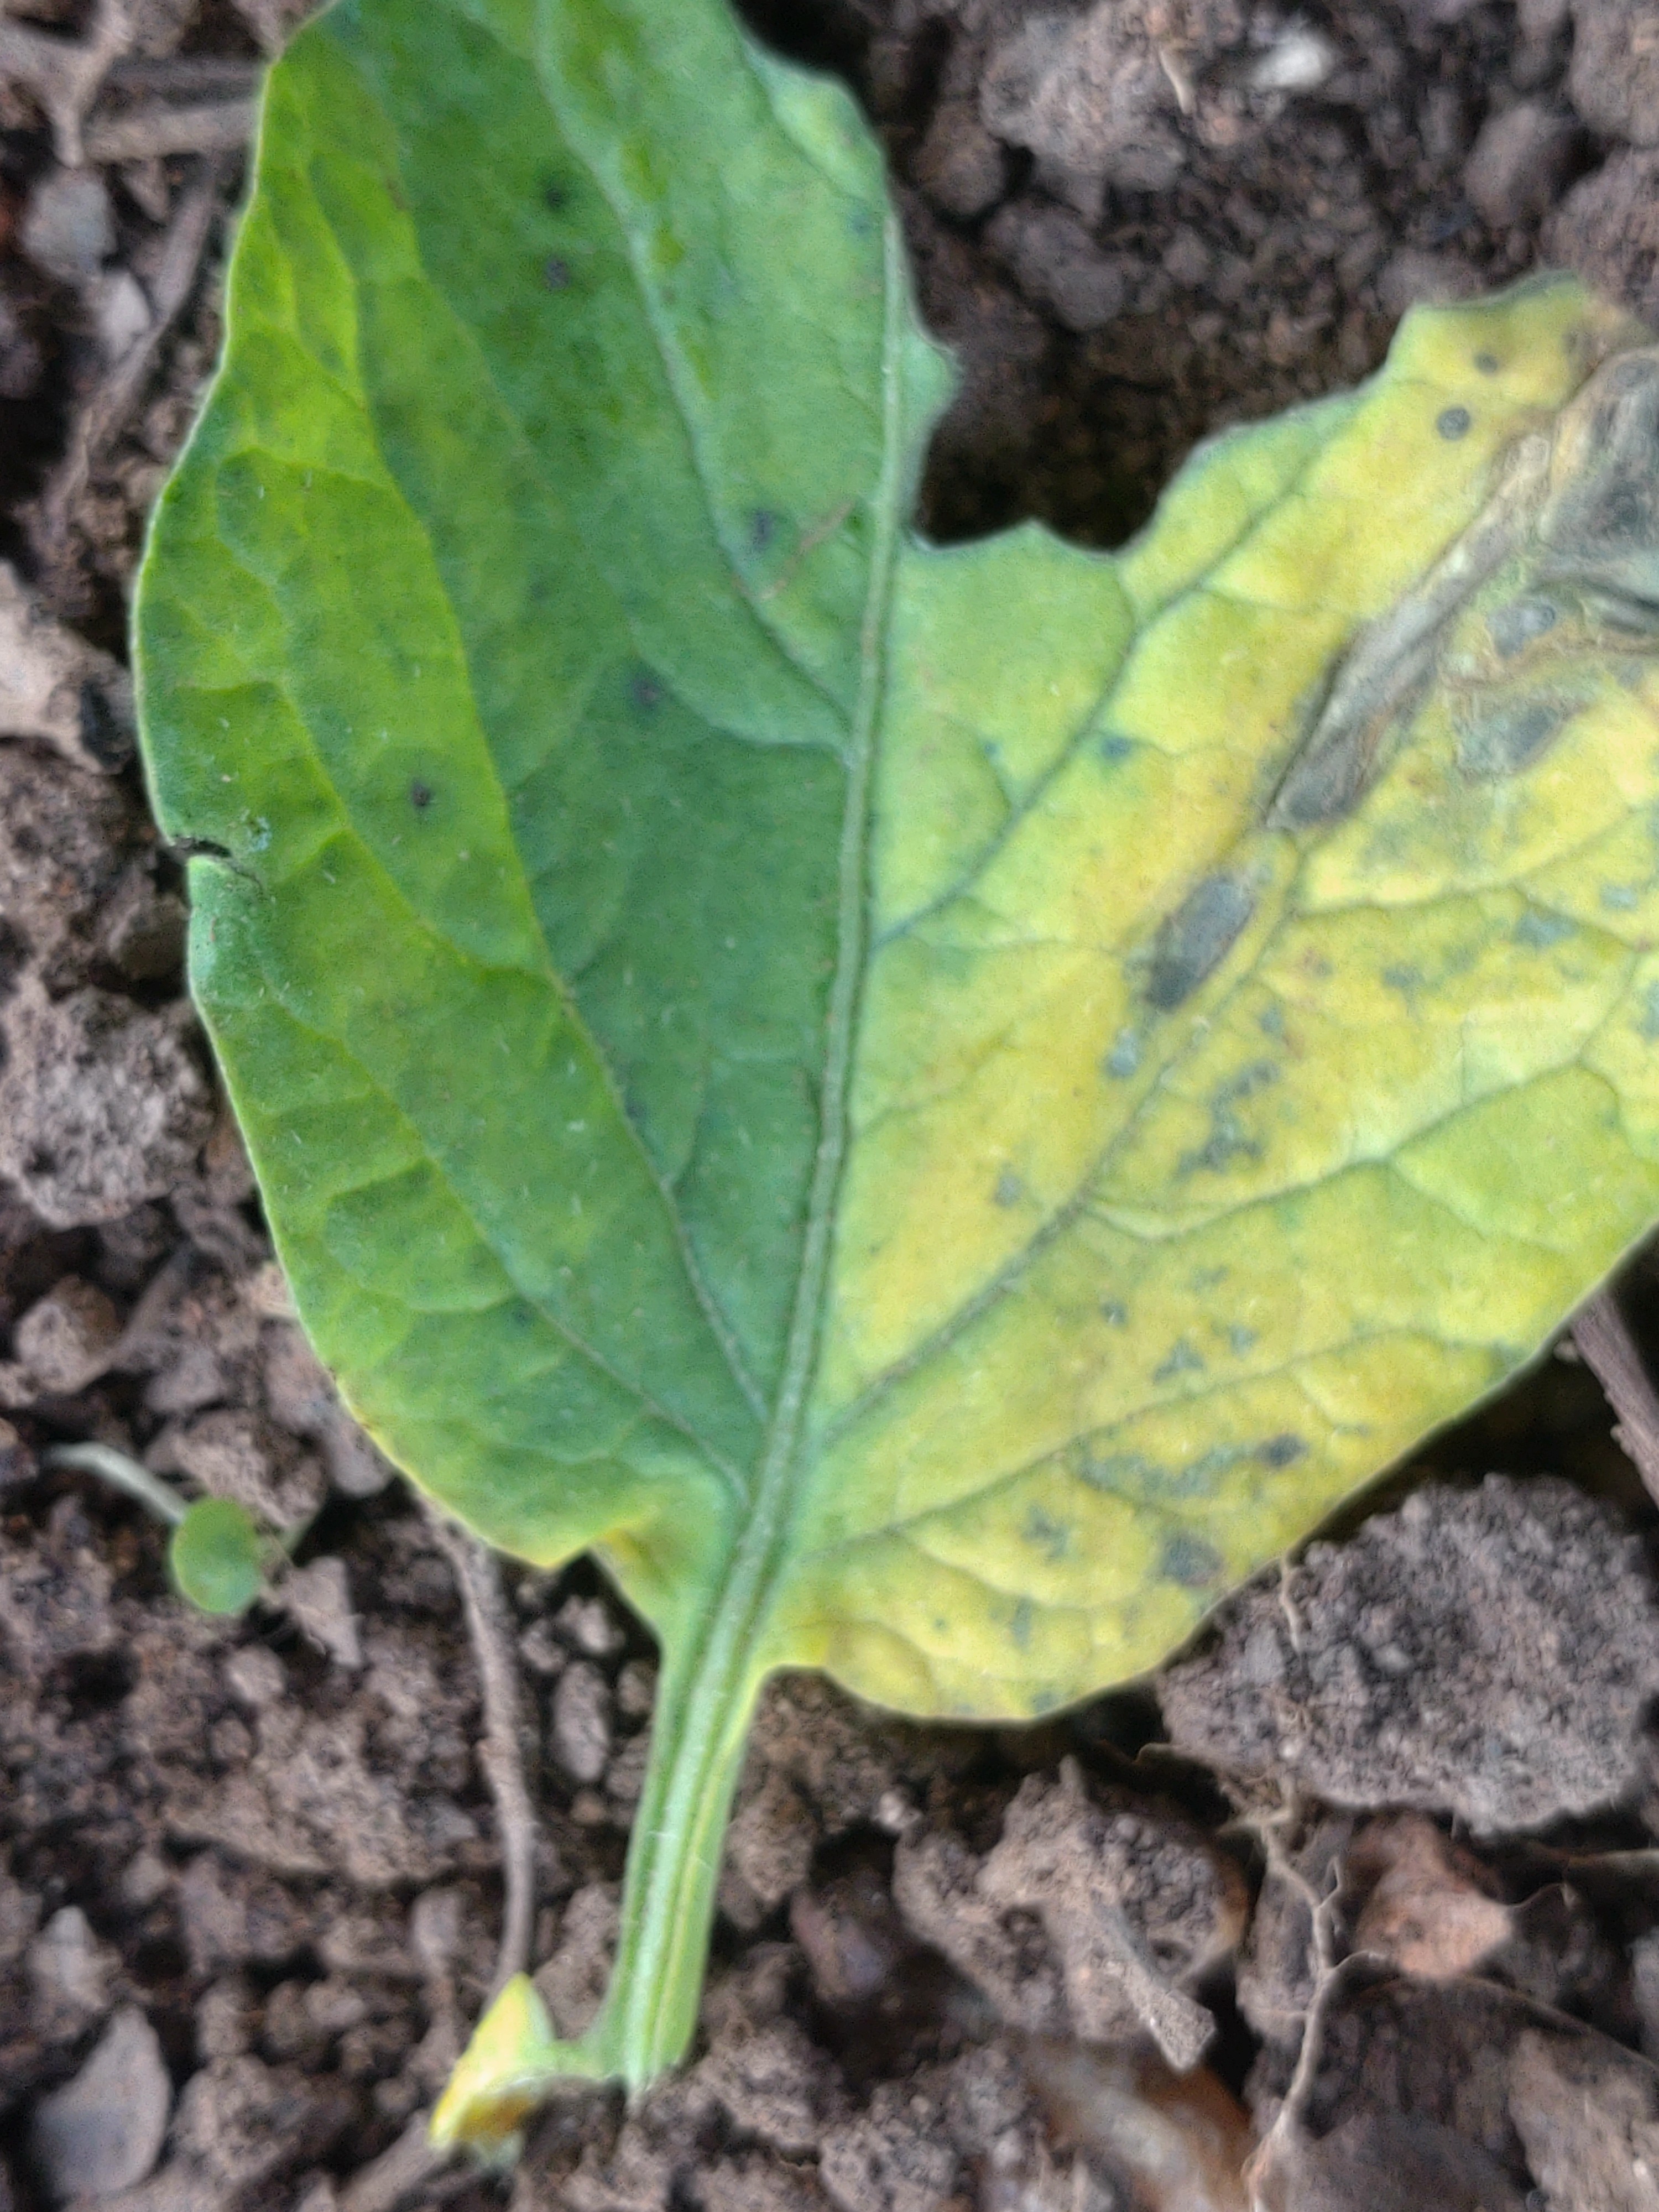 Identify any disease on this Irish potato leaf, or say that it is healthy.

late blight
